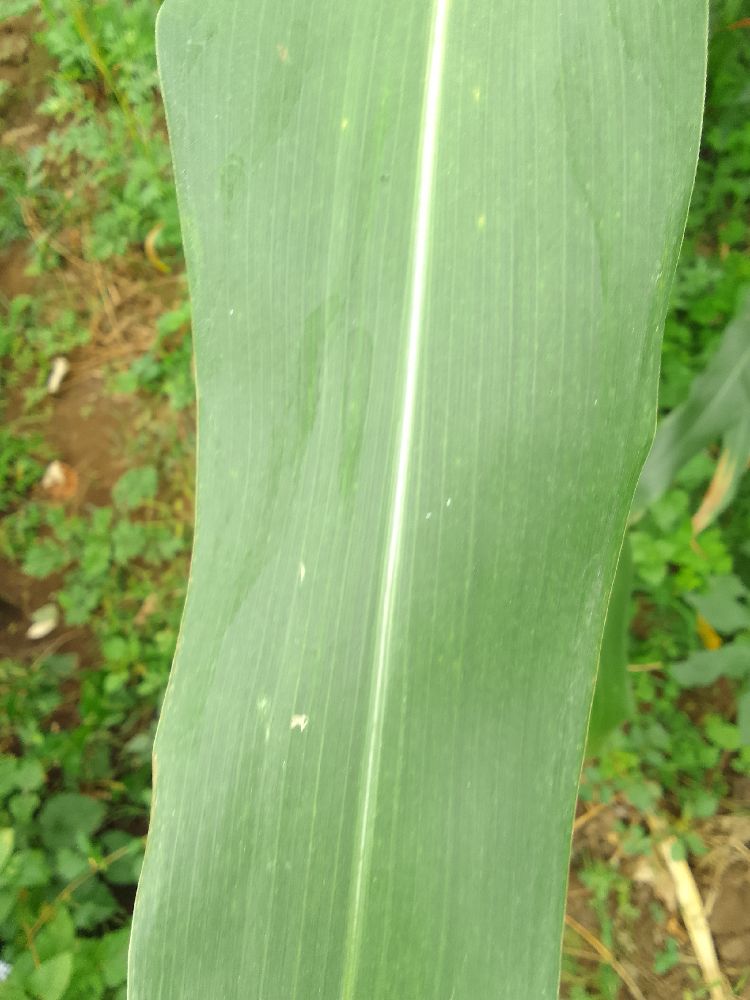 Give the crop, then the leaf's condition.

maize, healthy
